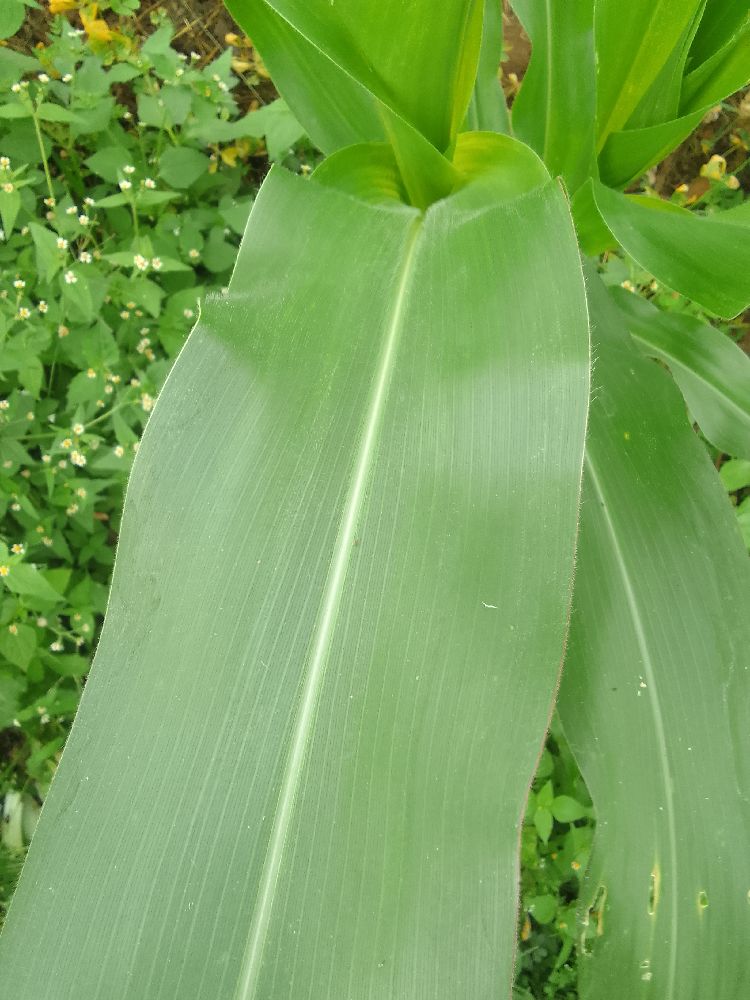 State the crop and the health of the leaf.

maize, healthy
